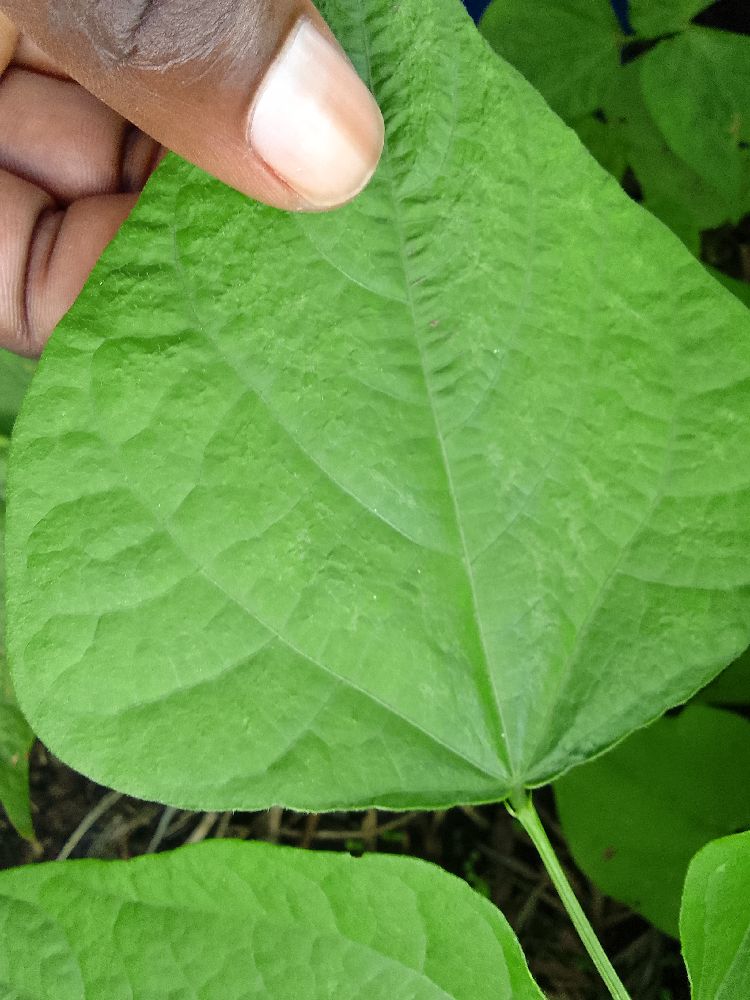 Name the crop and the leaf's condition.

common bean, healthy
